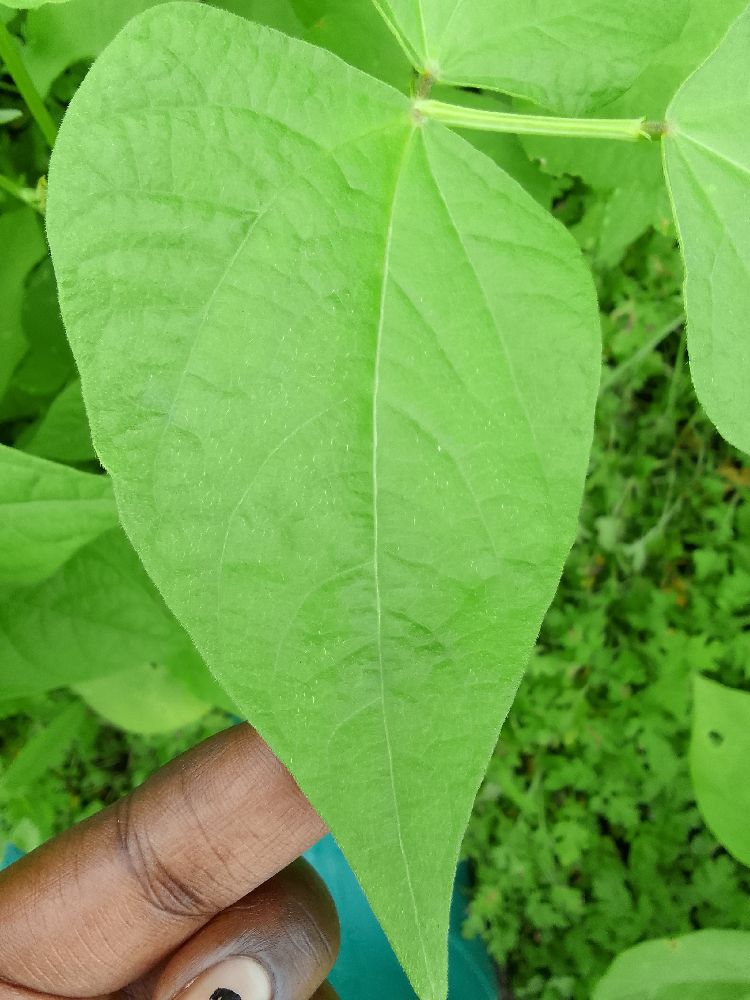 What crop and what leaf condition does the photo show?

common bean, healthy
